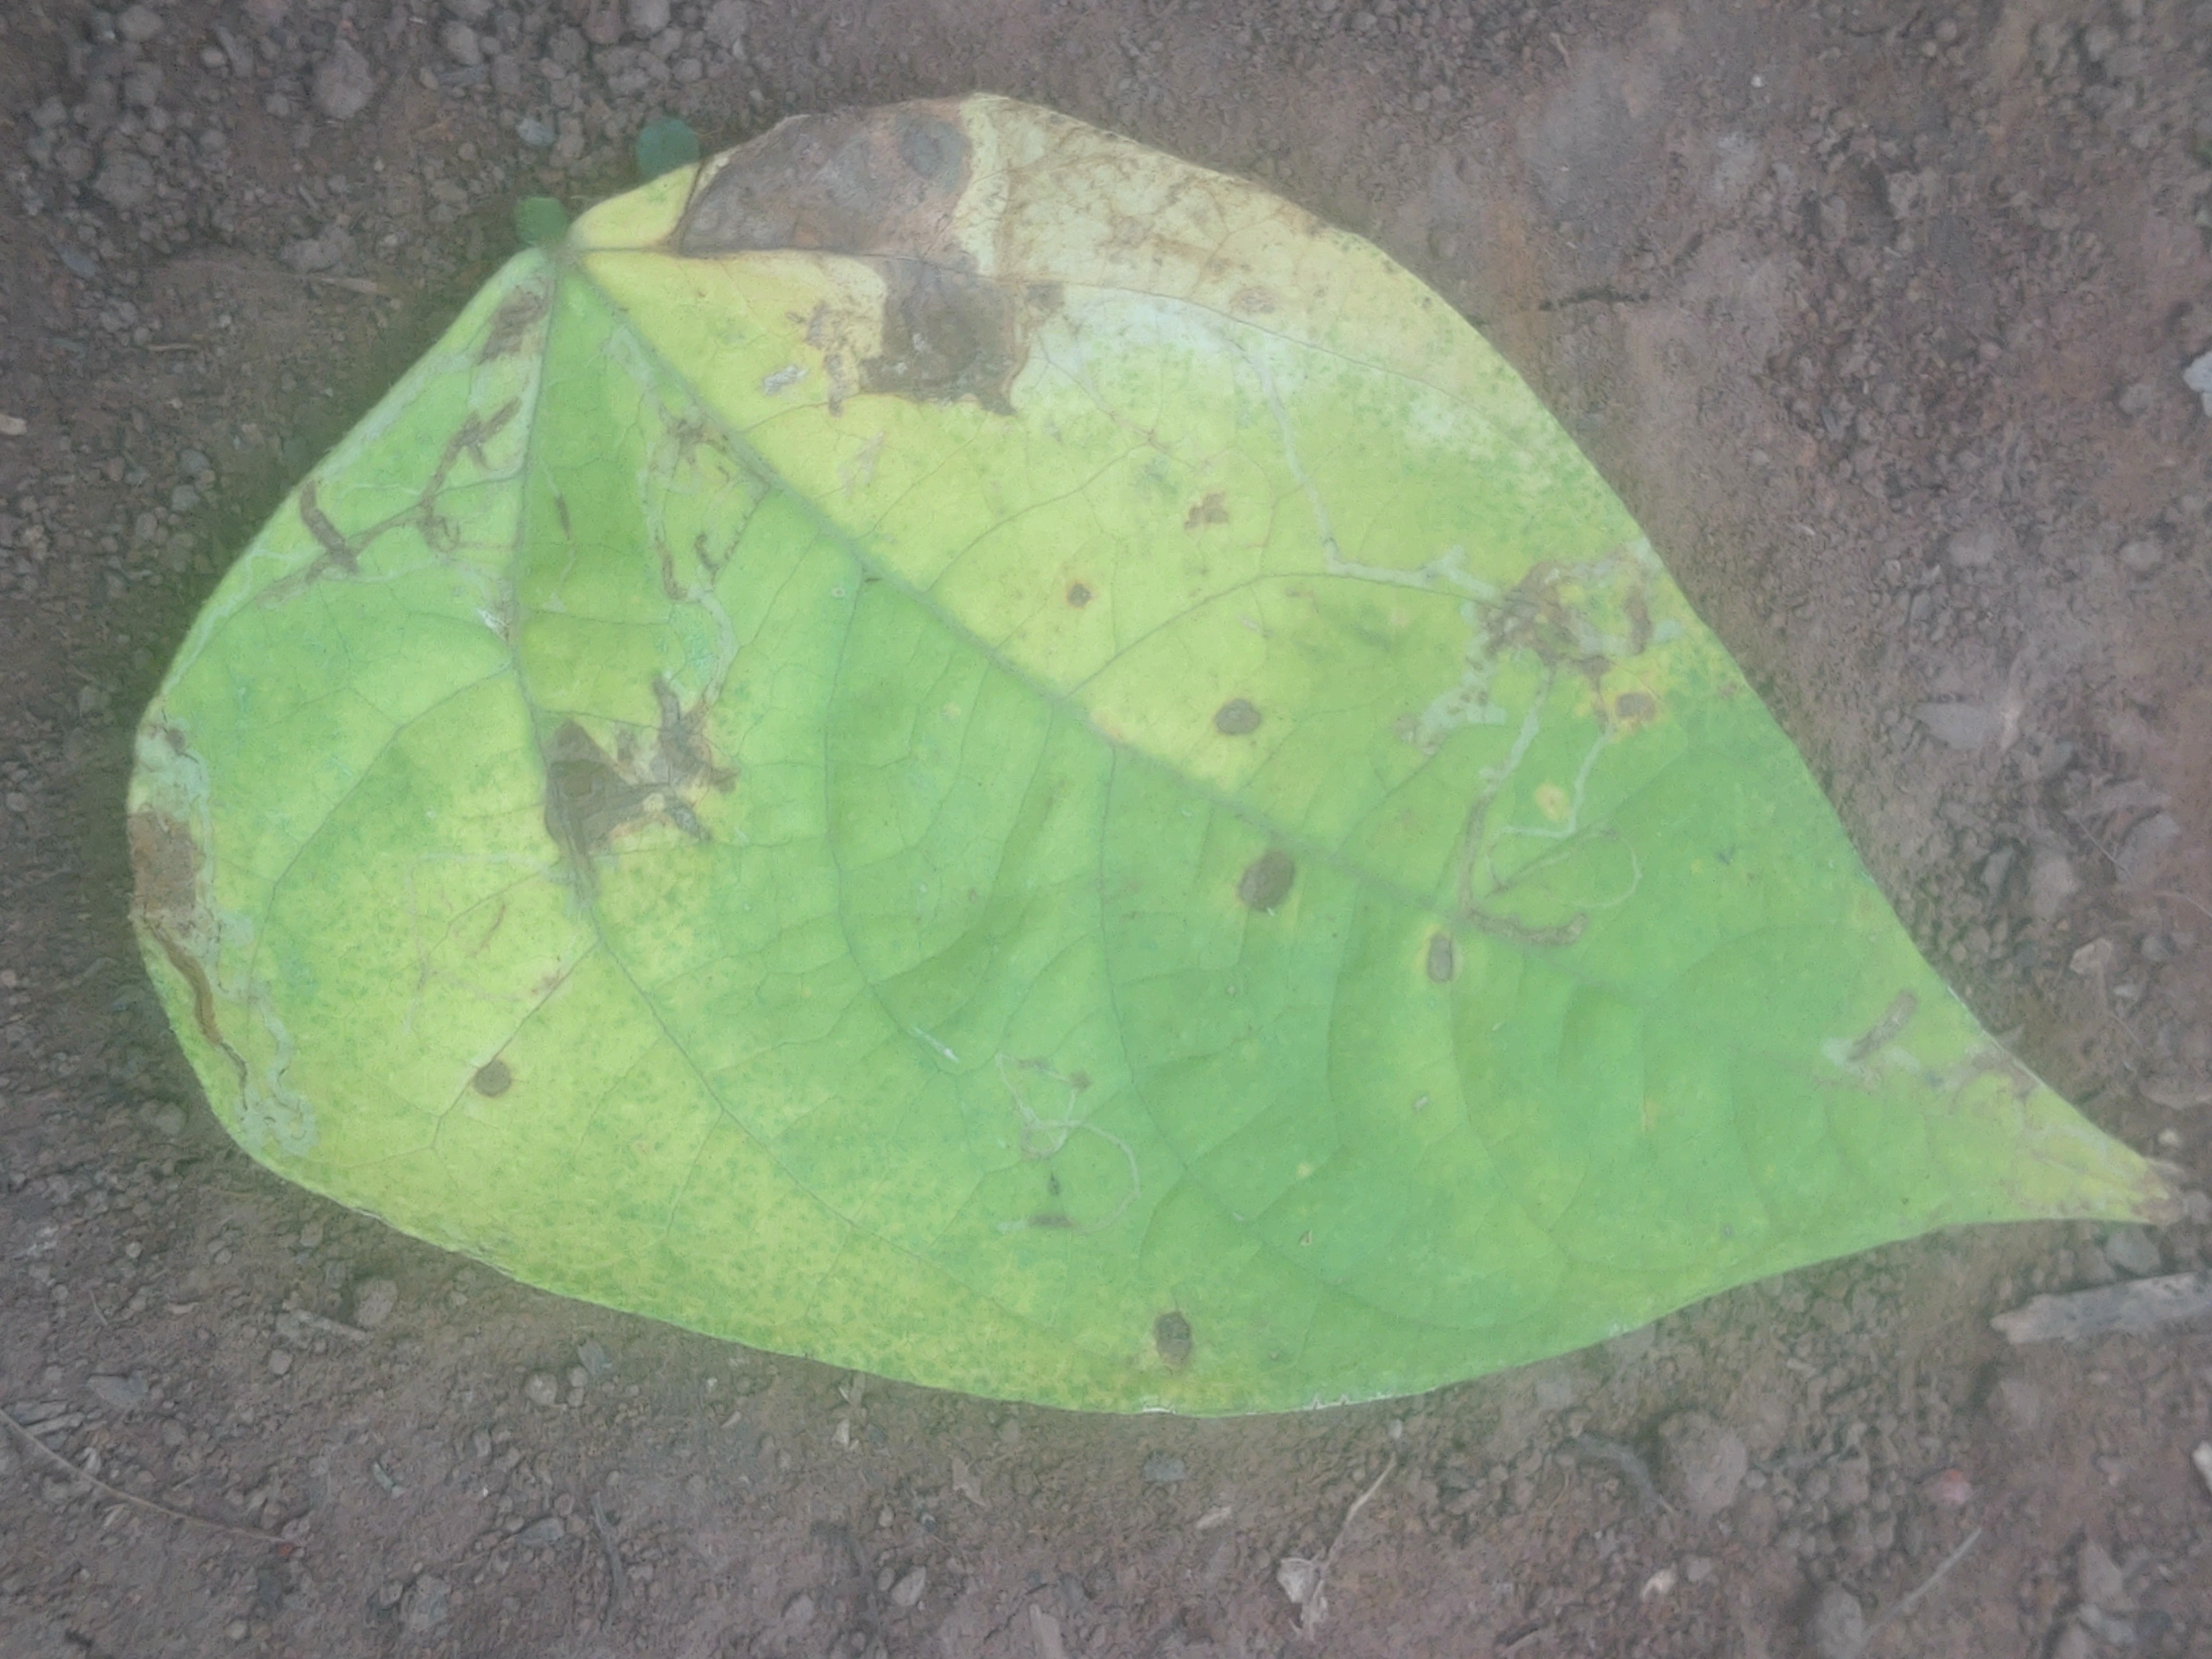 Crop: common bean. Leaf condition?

anthracnose
